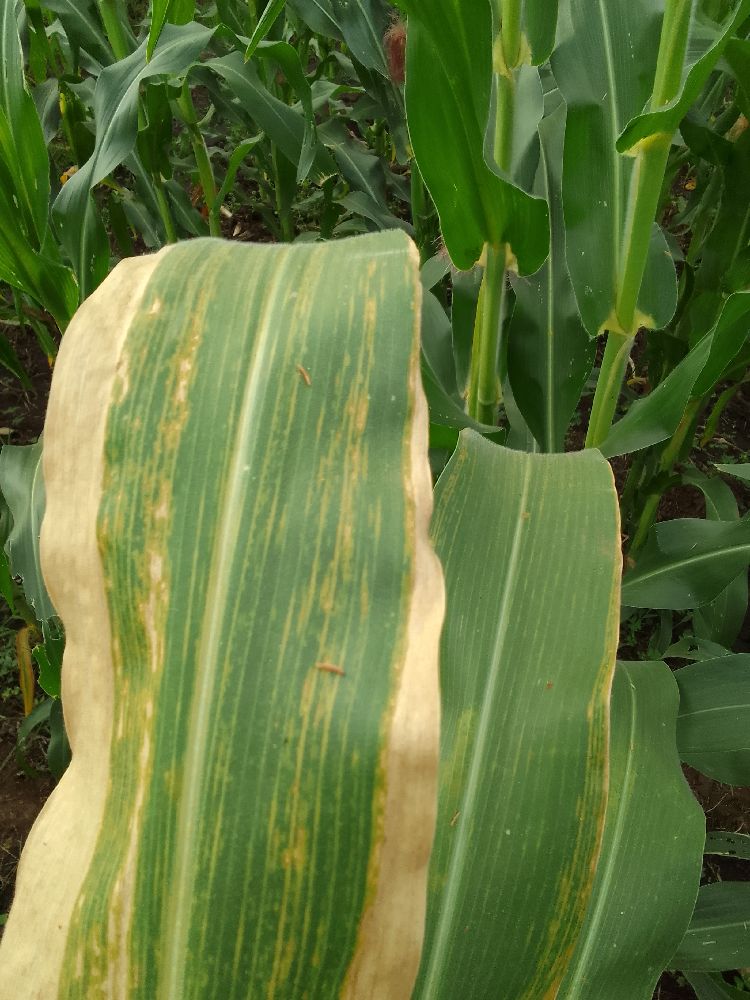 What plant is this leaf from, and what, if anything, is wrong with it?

maize, maize lethal necrosis
